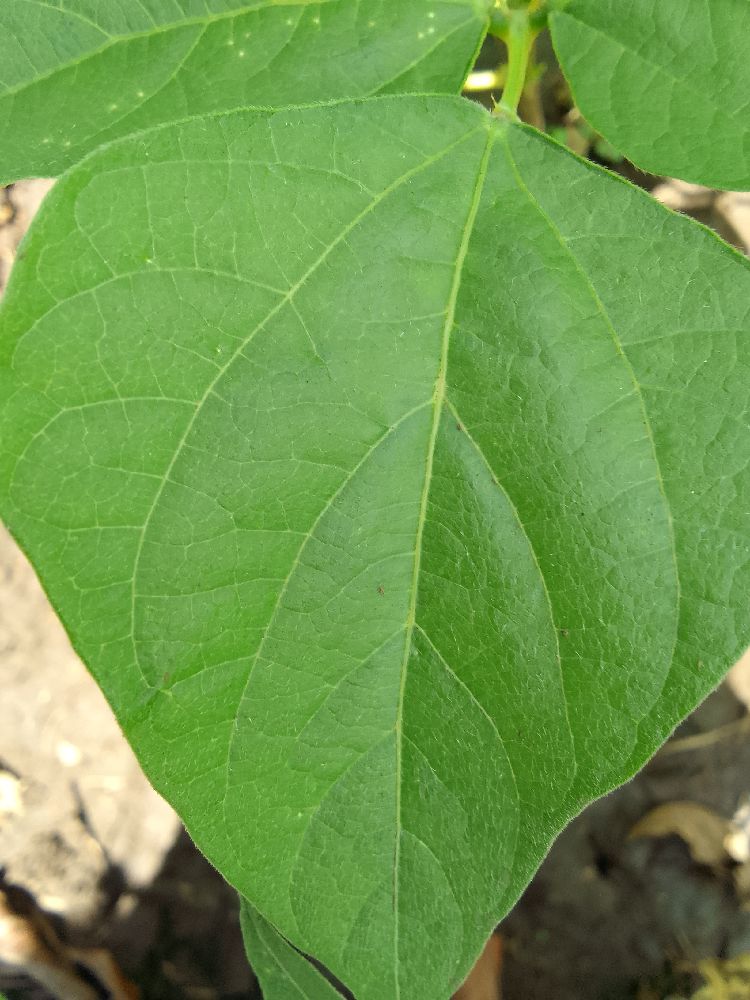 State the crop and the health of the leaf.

common bean, healthy
